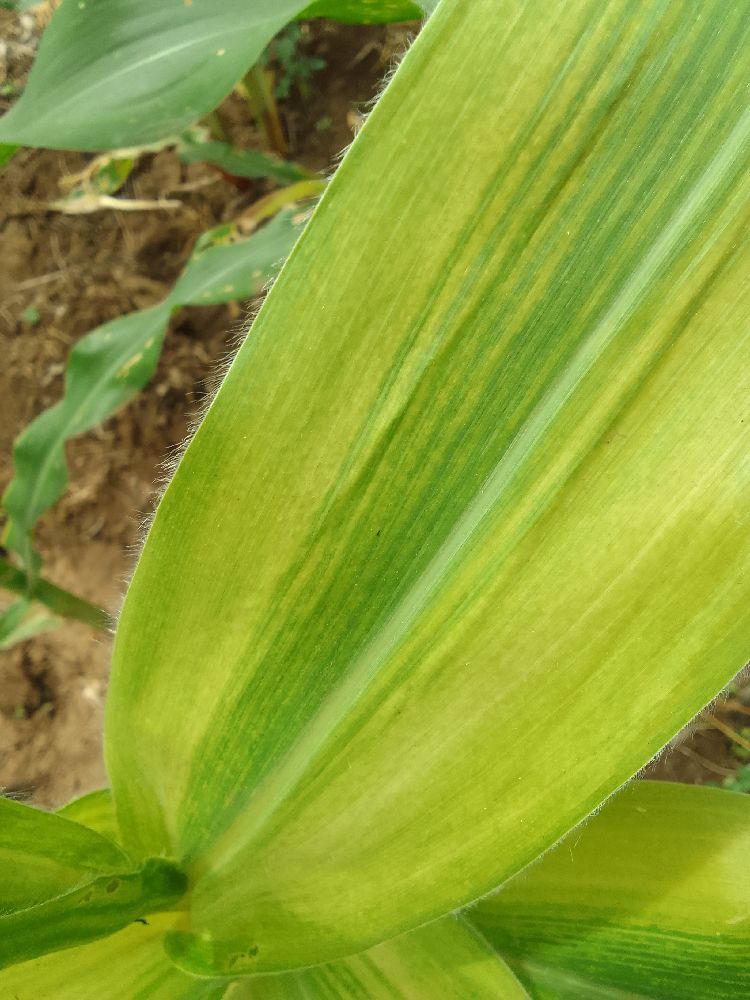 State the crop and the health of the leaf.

maize, maize lethal necrosis
